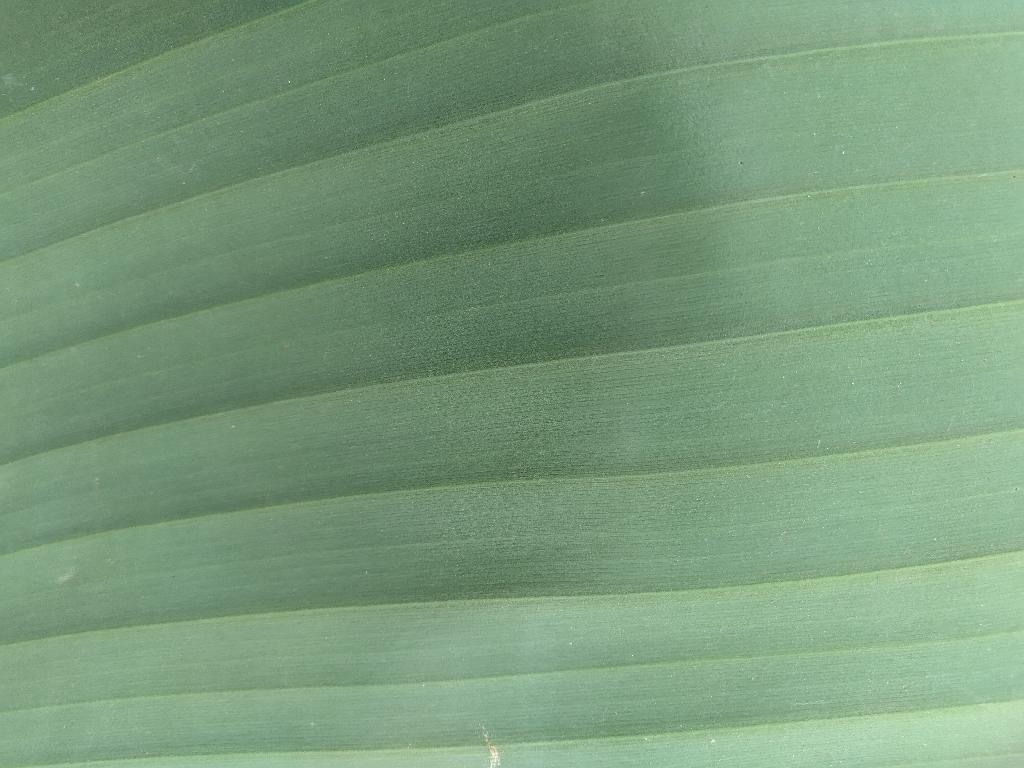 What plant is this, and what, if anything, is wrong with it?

banana, healthy
